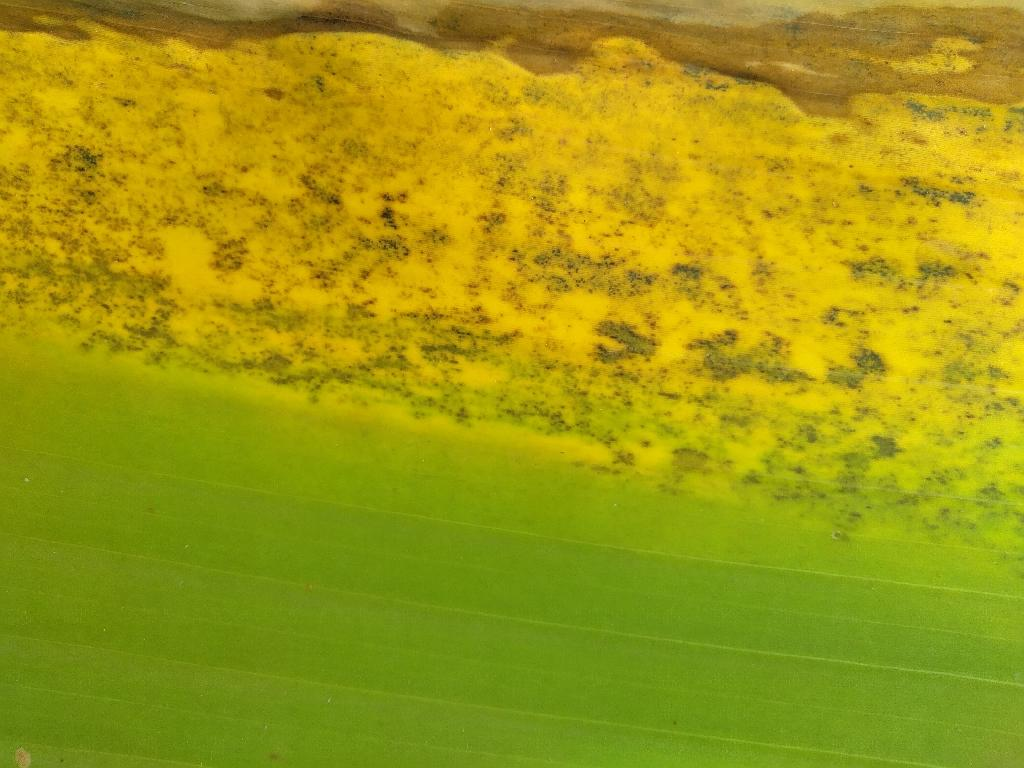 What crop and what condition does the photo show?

banana, black sigatoka
